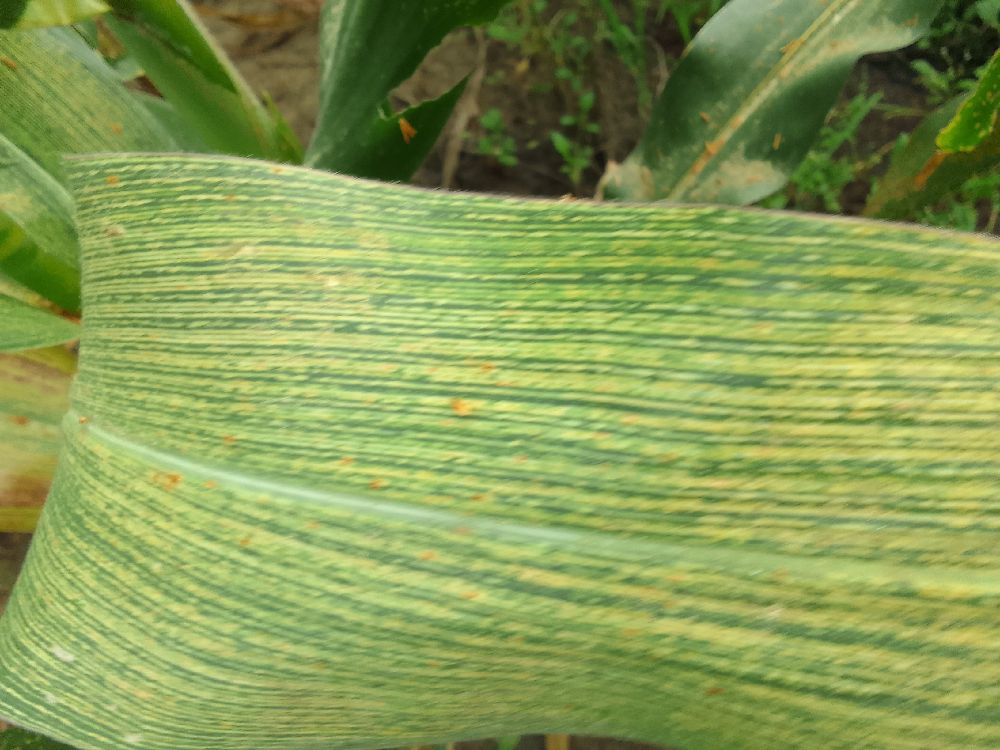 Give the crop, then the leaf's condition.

maize, maize streak virus
